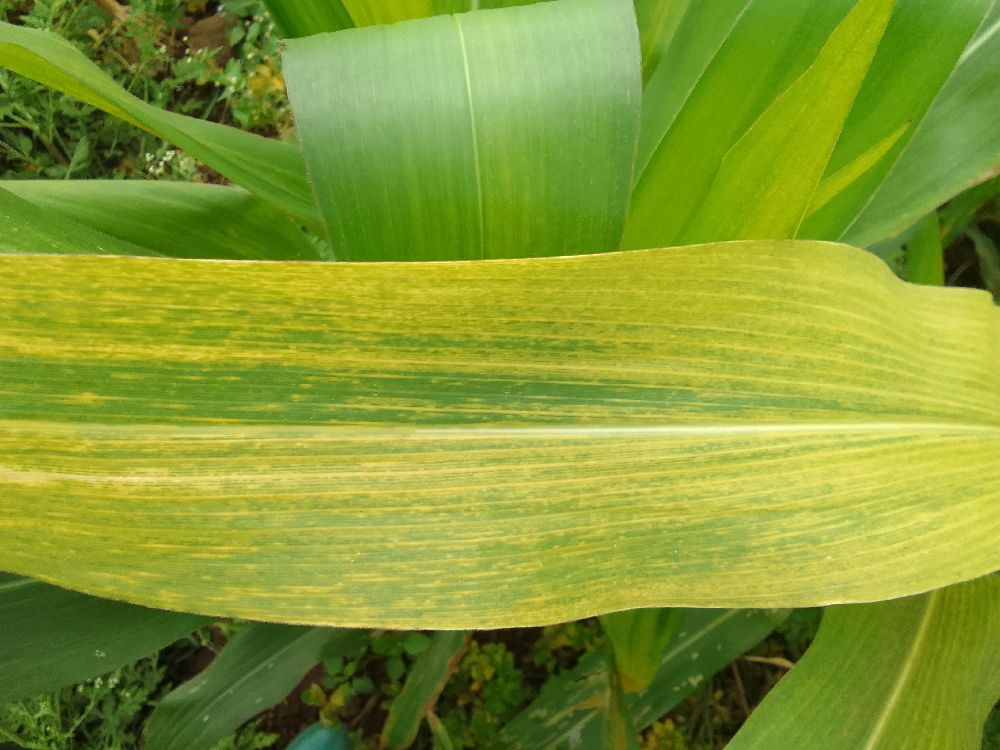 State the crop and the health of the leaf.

maize, maize lethal necrosis
